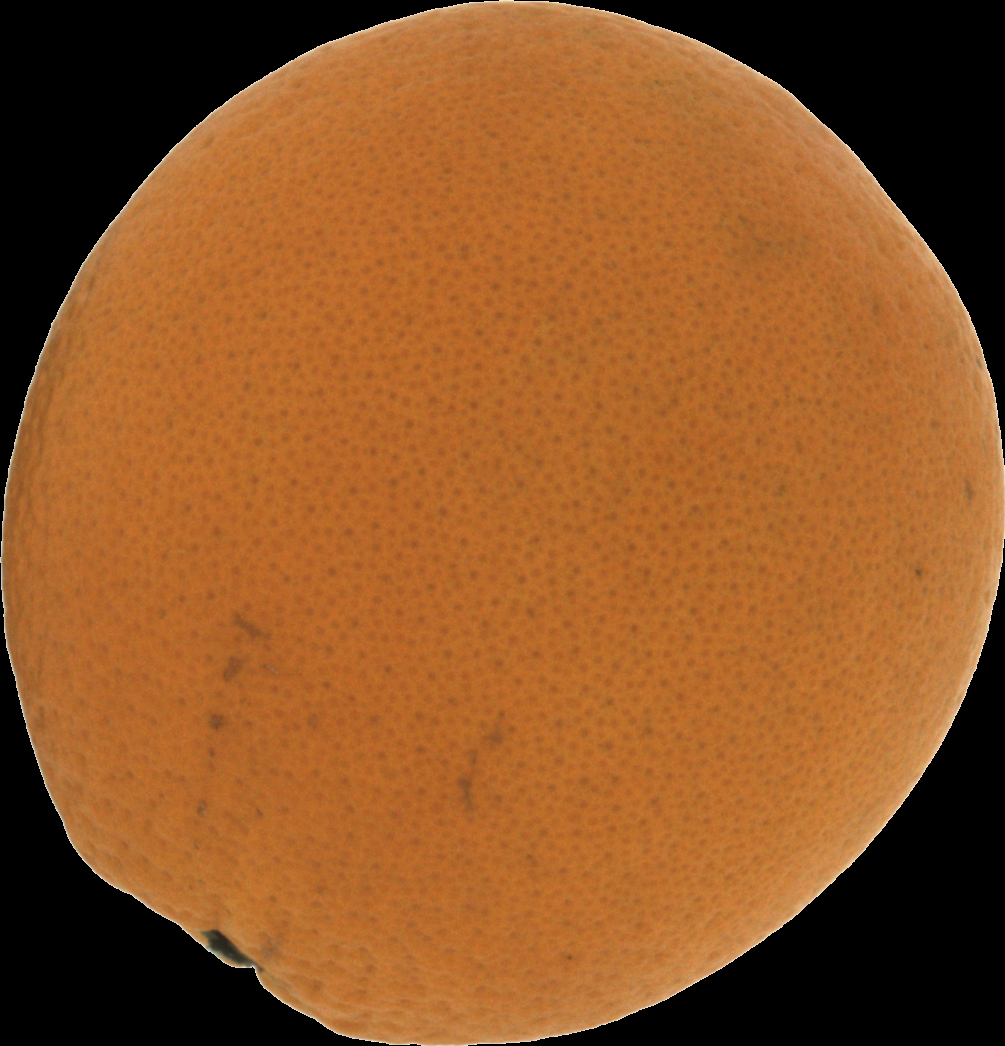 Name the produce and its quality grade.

orange, good
